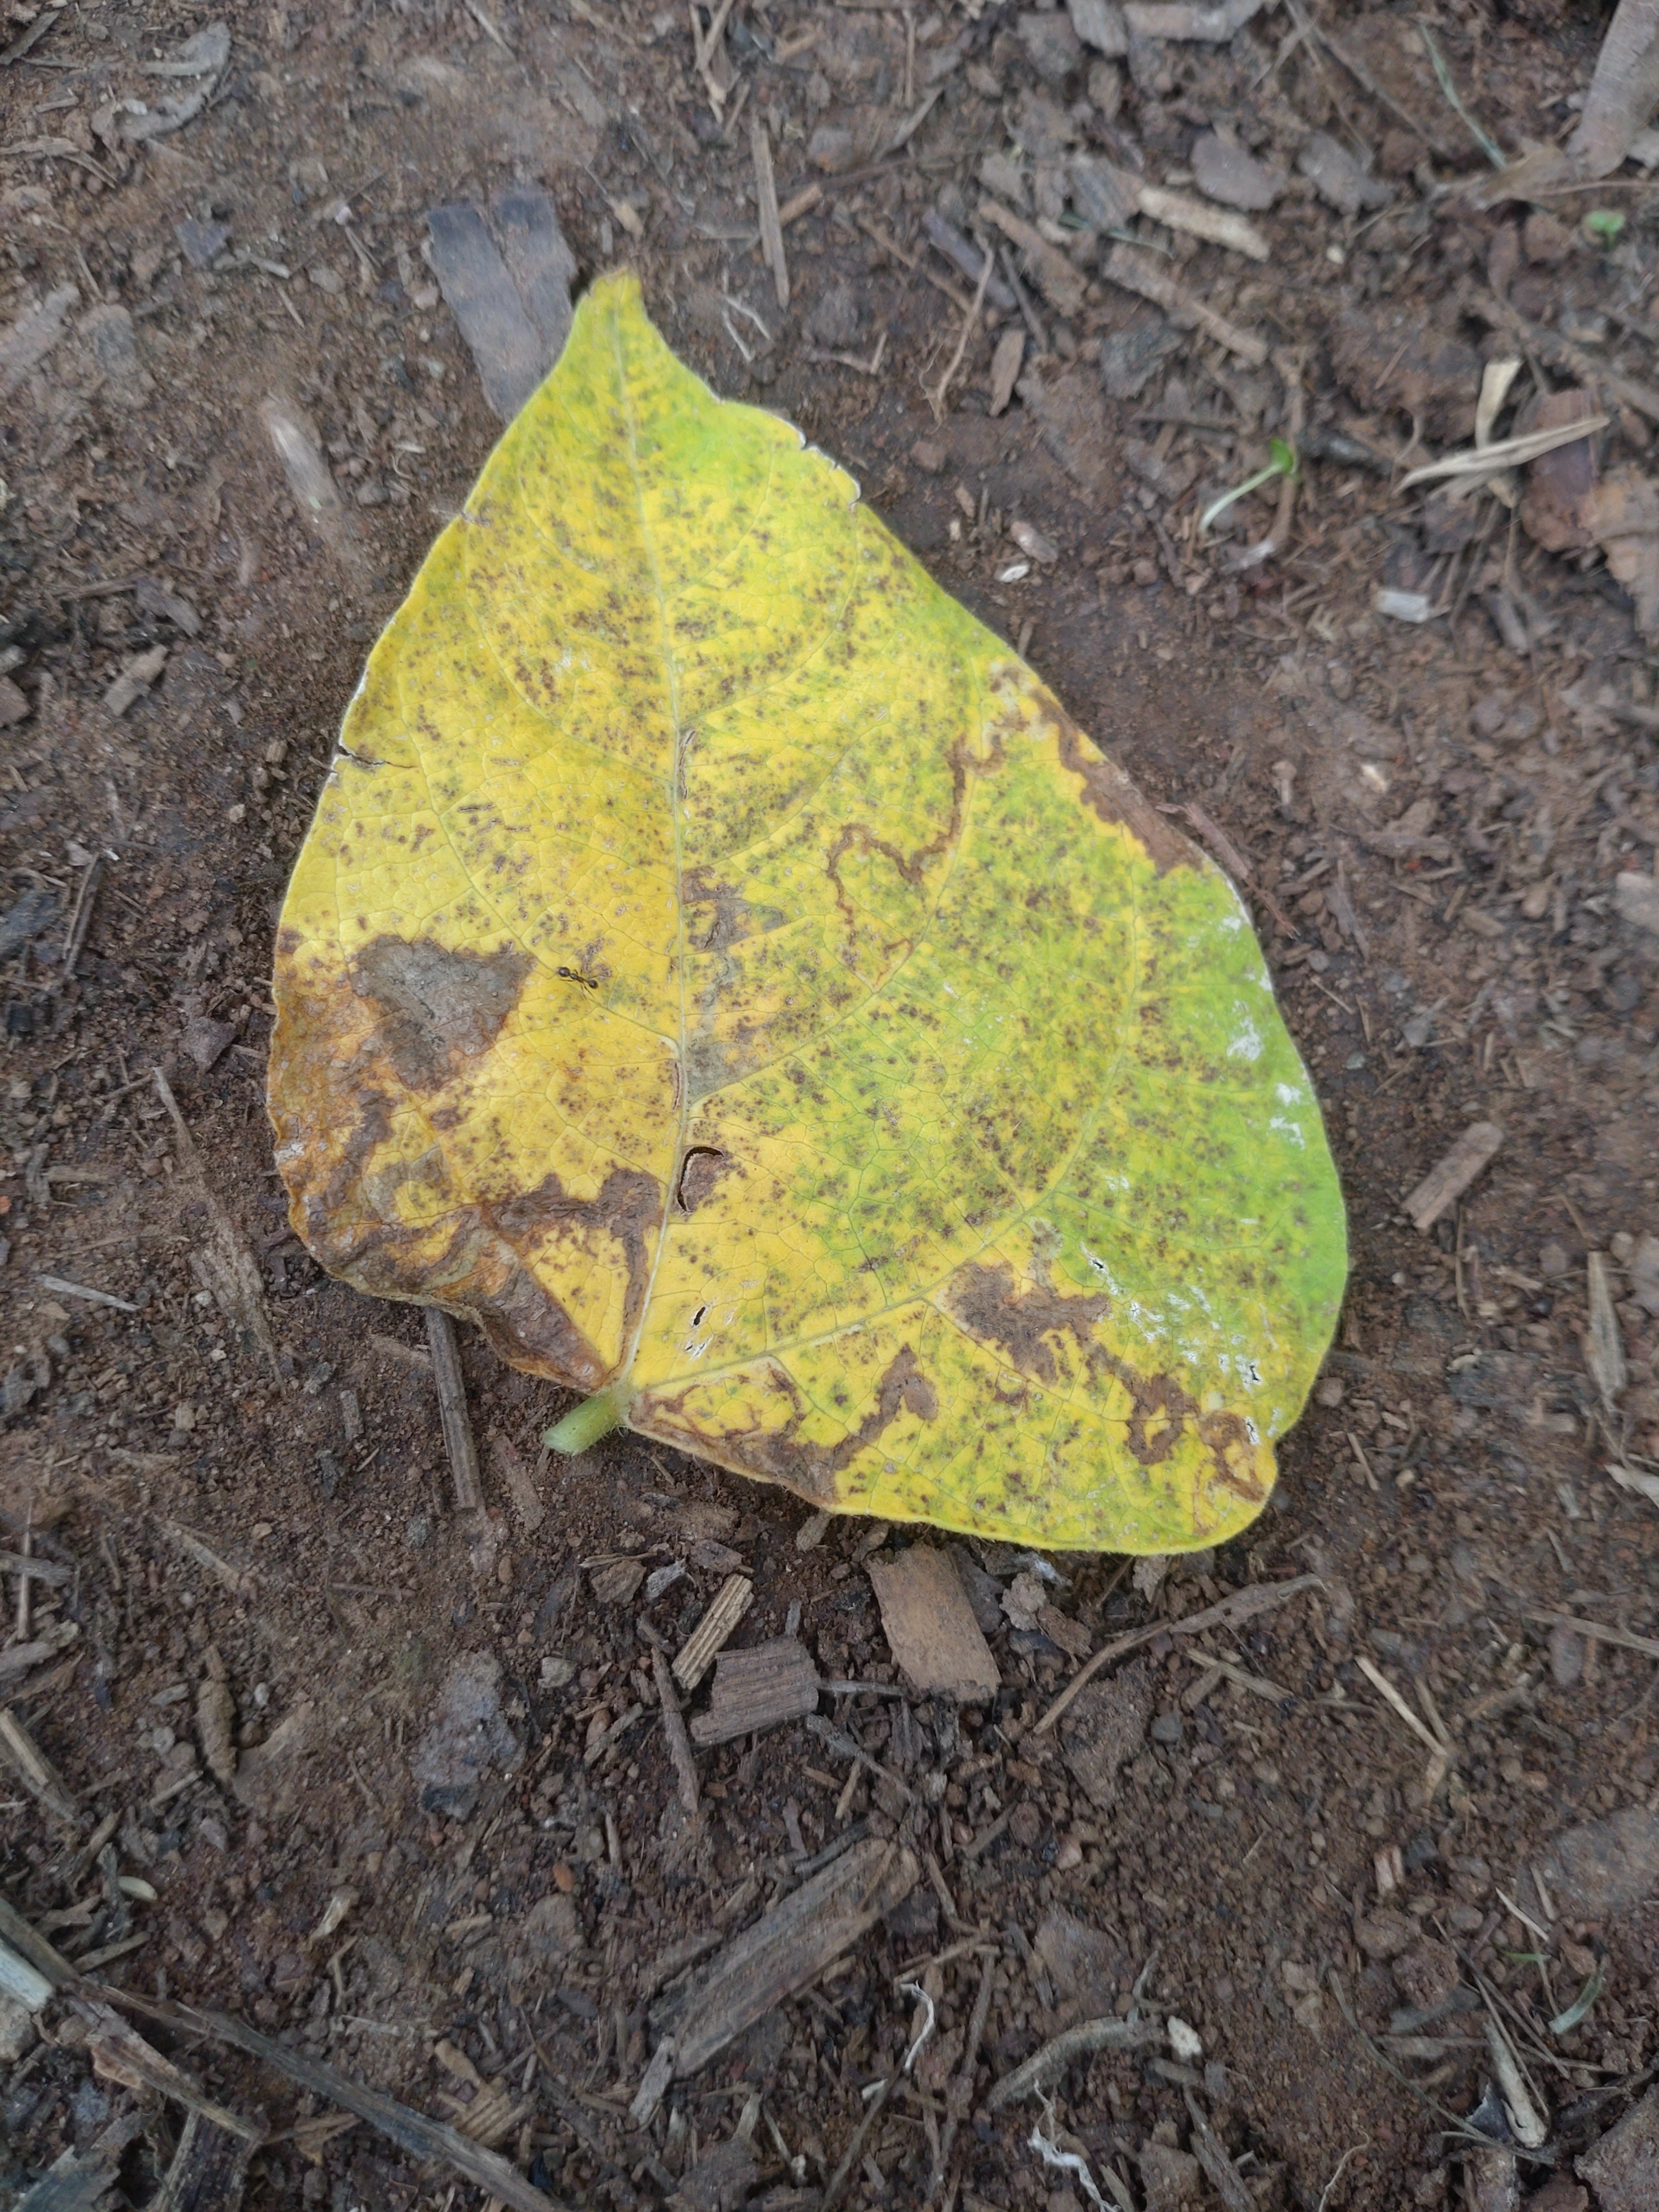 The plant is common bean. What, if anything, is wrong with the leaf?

anthracnose
